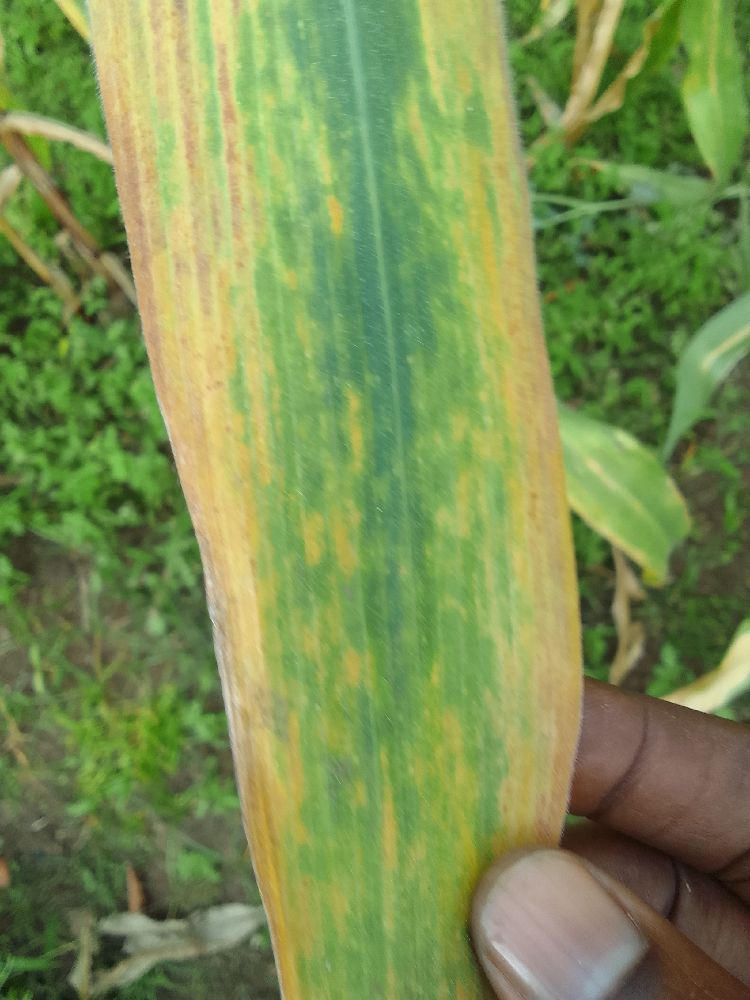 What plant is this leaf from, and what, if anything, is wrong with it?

maize, maize lethal necrosis
